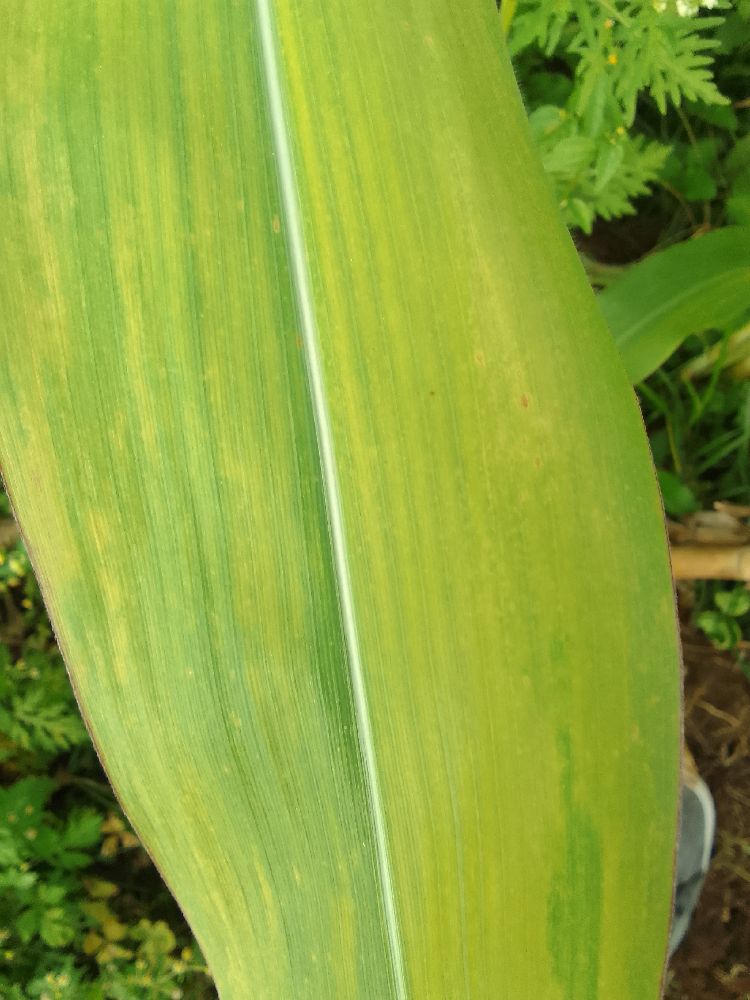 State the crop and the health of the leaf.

maize, maize lethal necrosis
